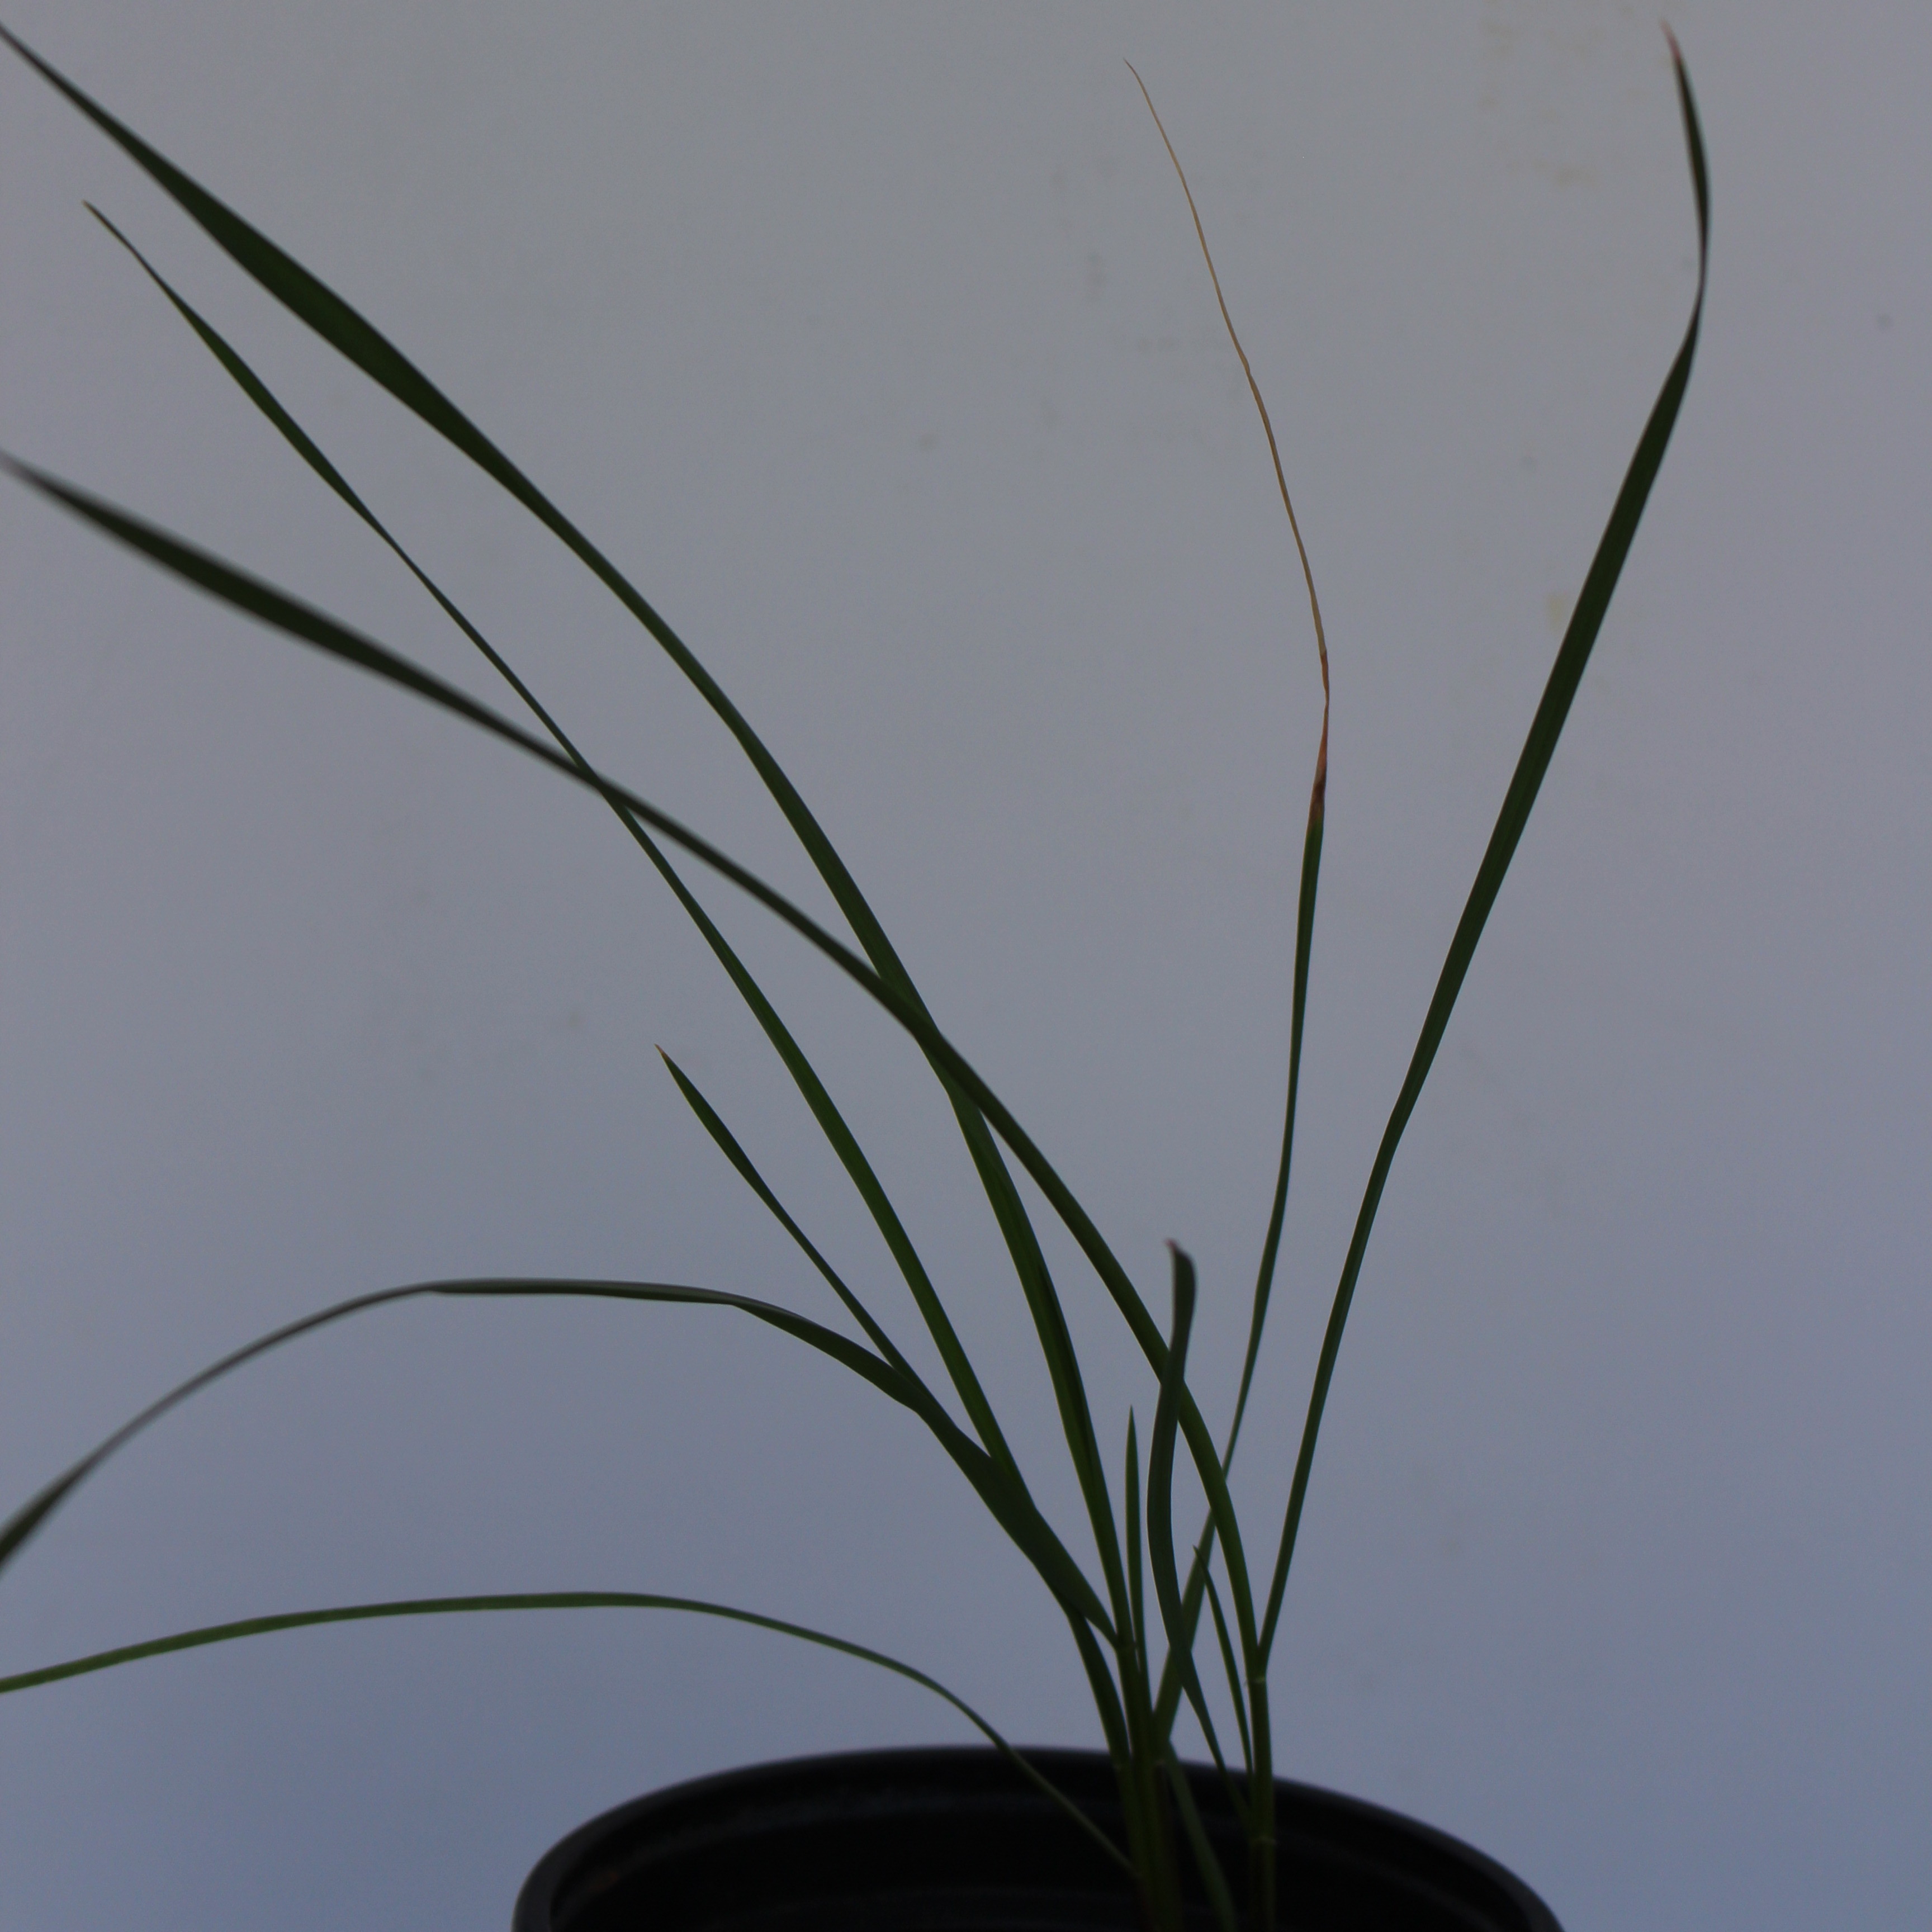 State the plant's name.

Lolium multiflorum
